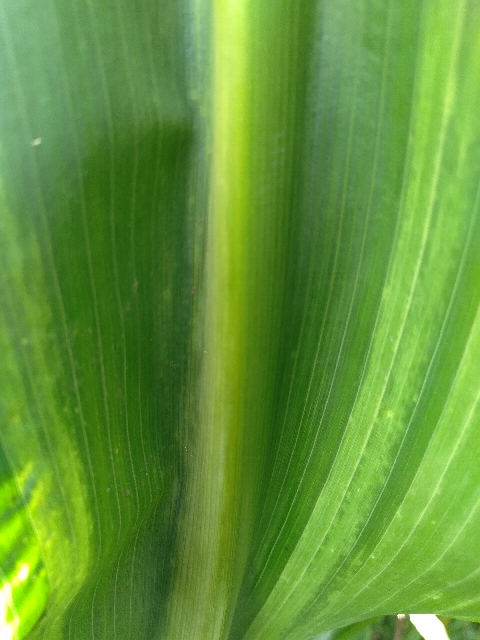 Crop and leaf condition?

maize, maize lethal necrosis
